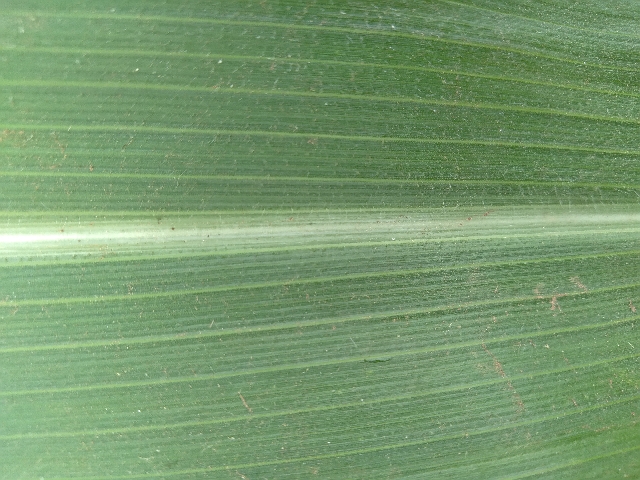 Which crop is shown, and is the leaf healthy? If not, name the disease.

maize, healthy
